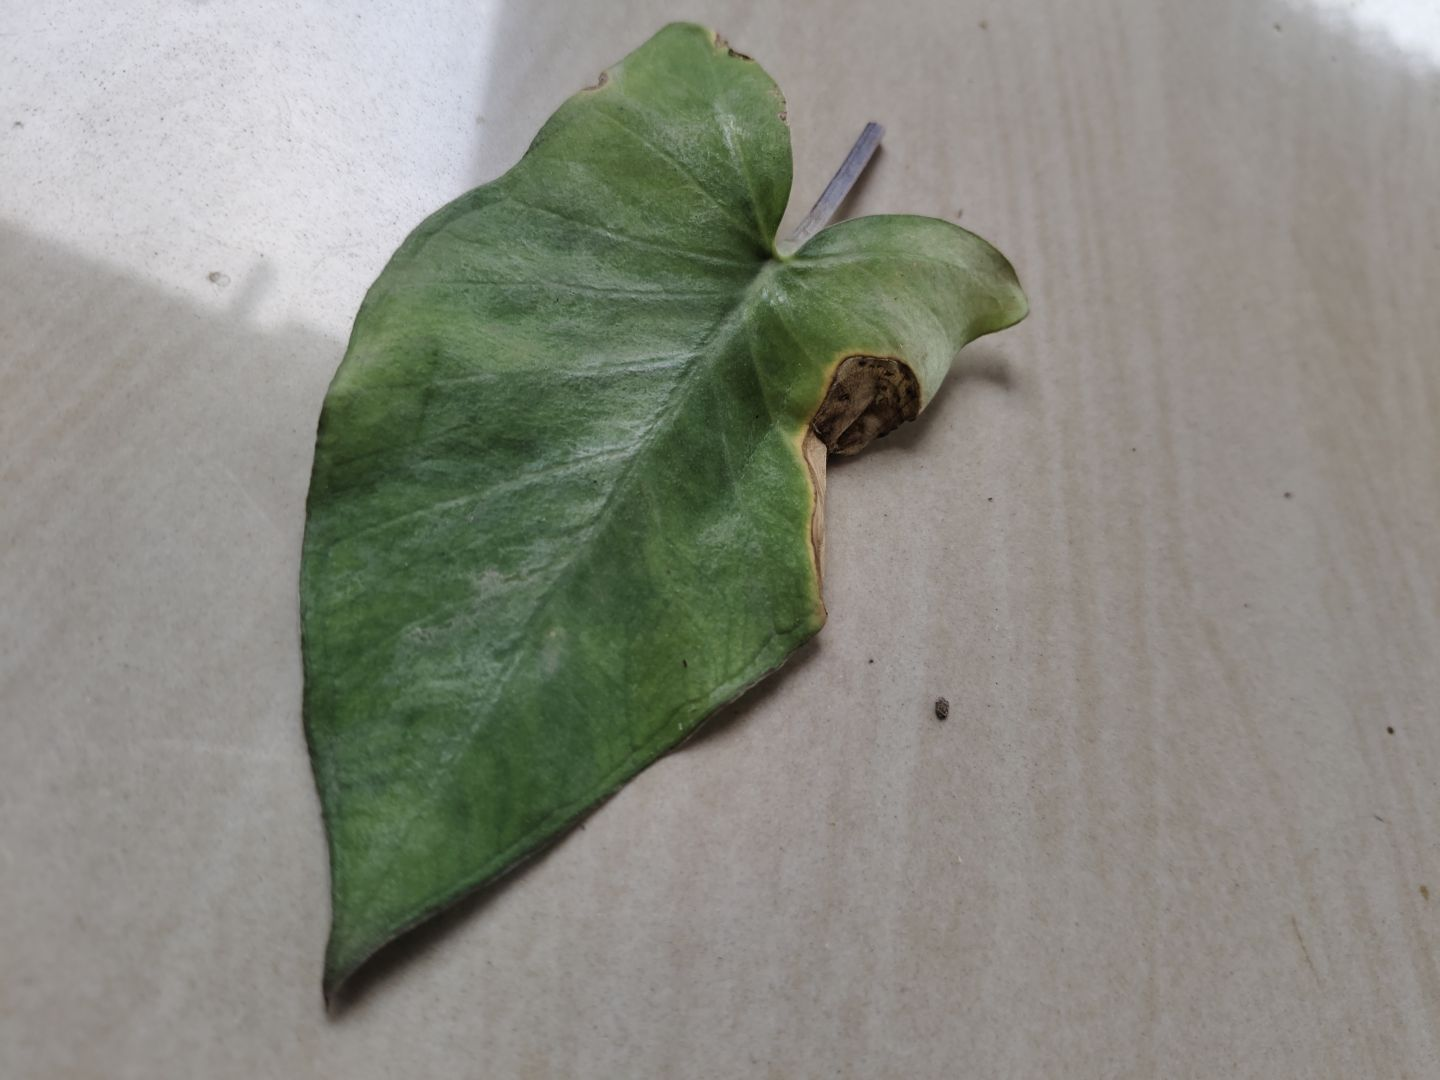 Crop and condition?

taro, leaf blight
